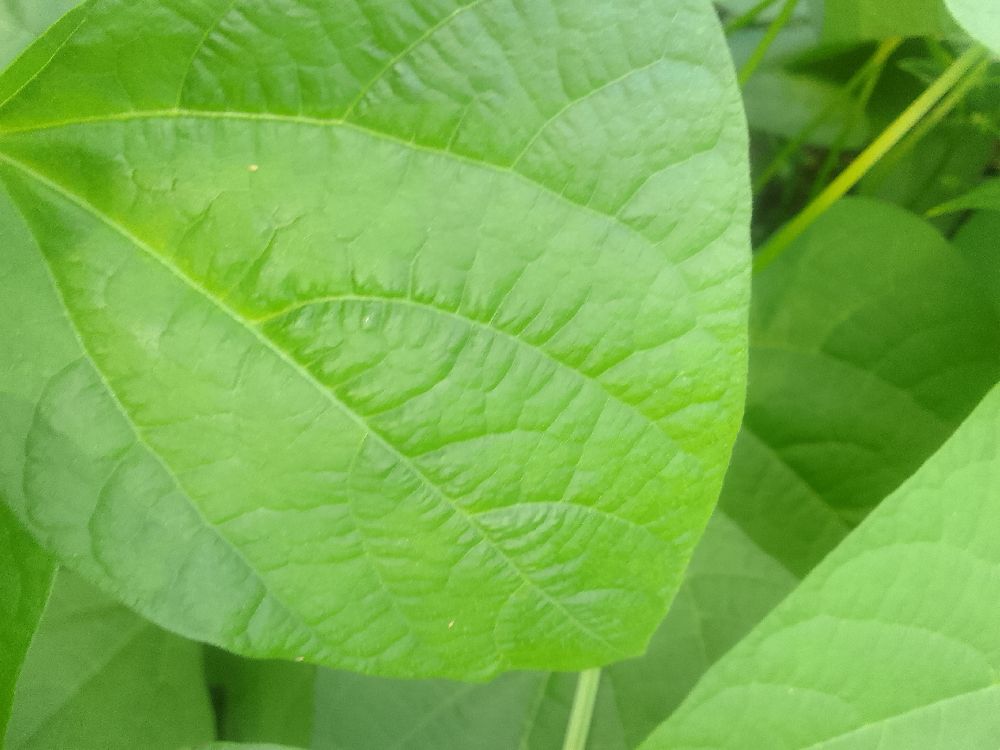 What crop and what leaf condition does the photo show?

common bean, healthy
